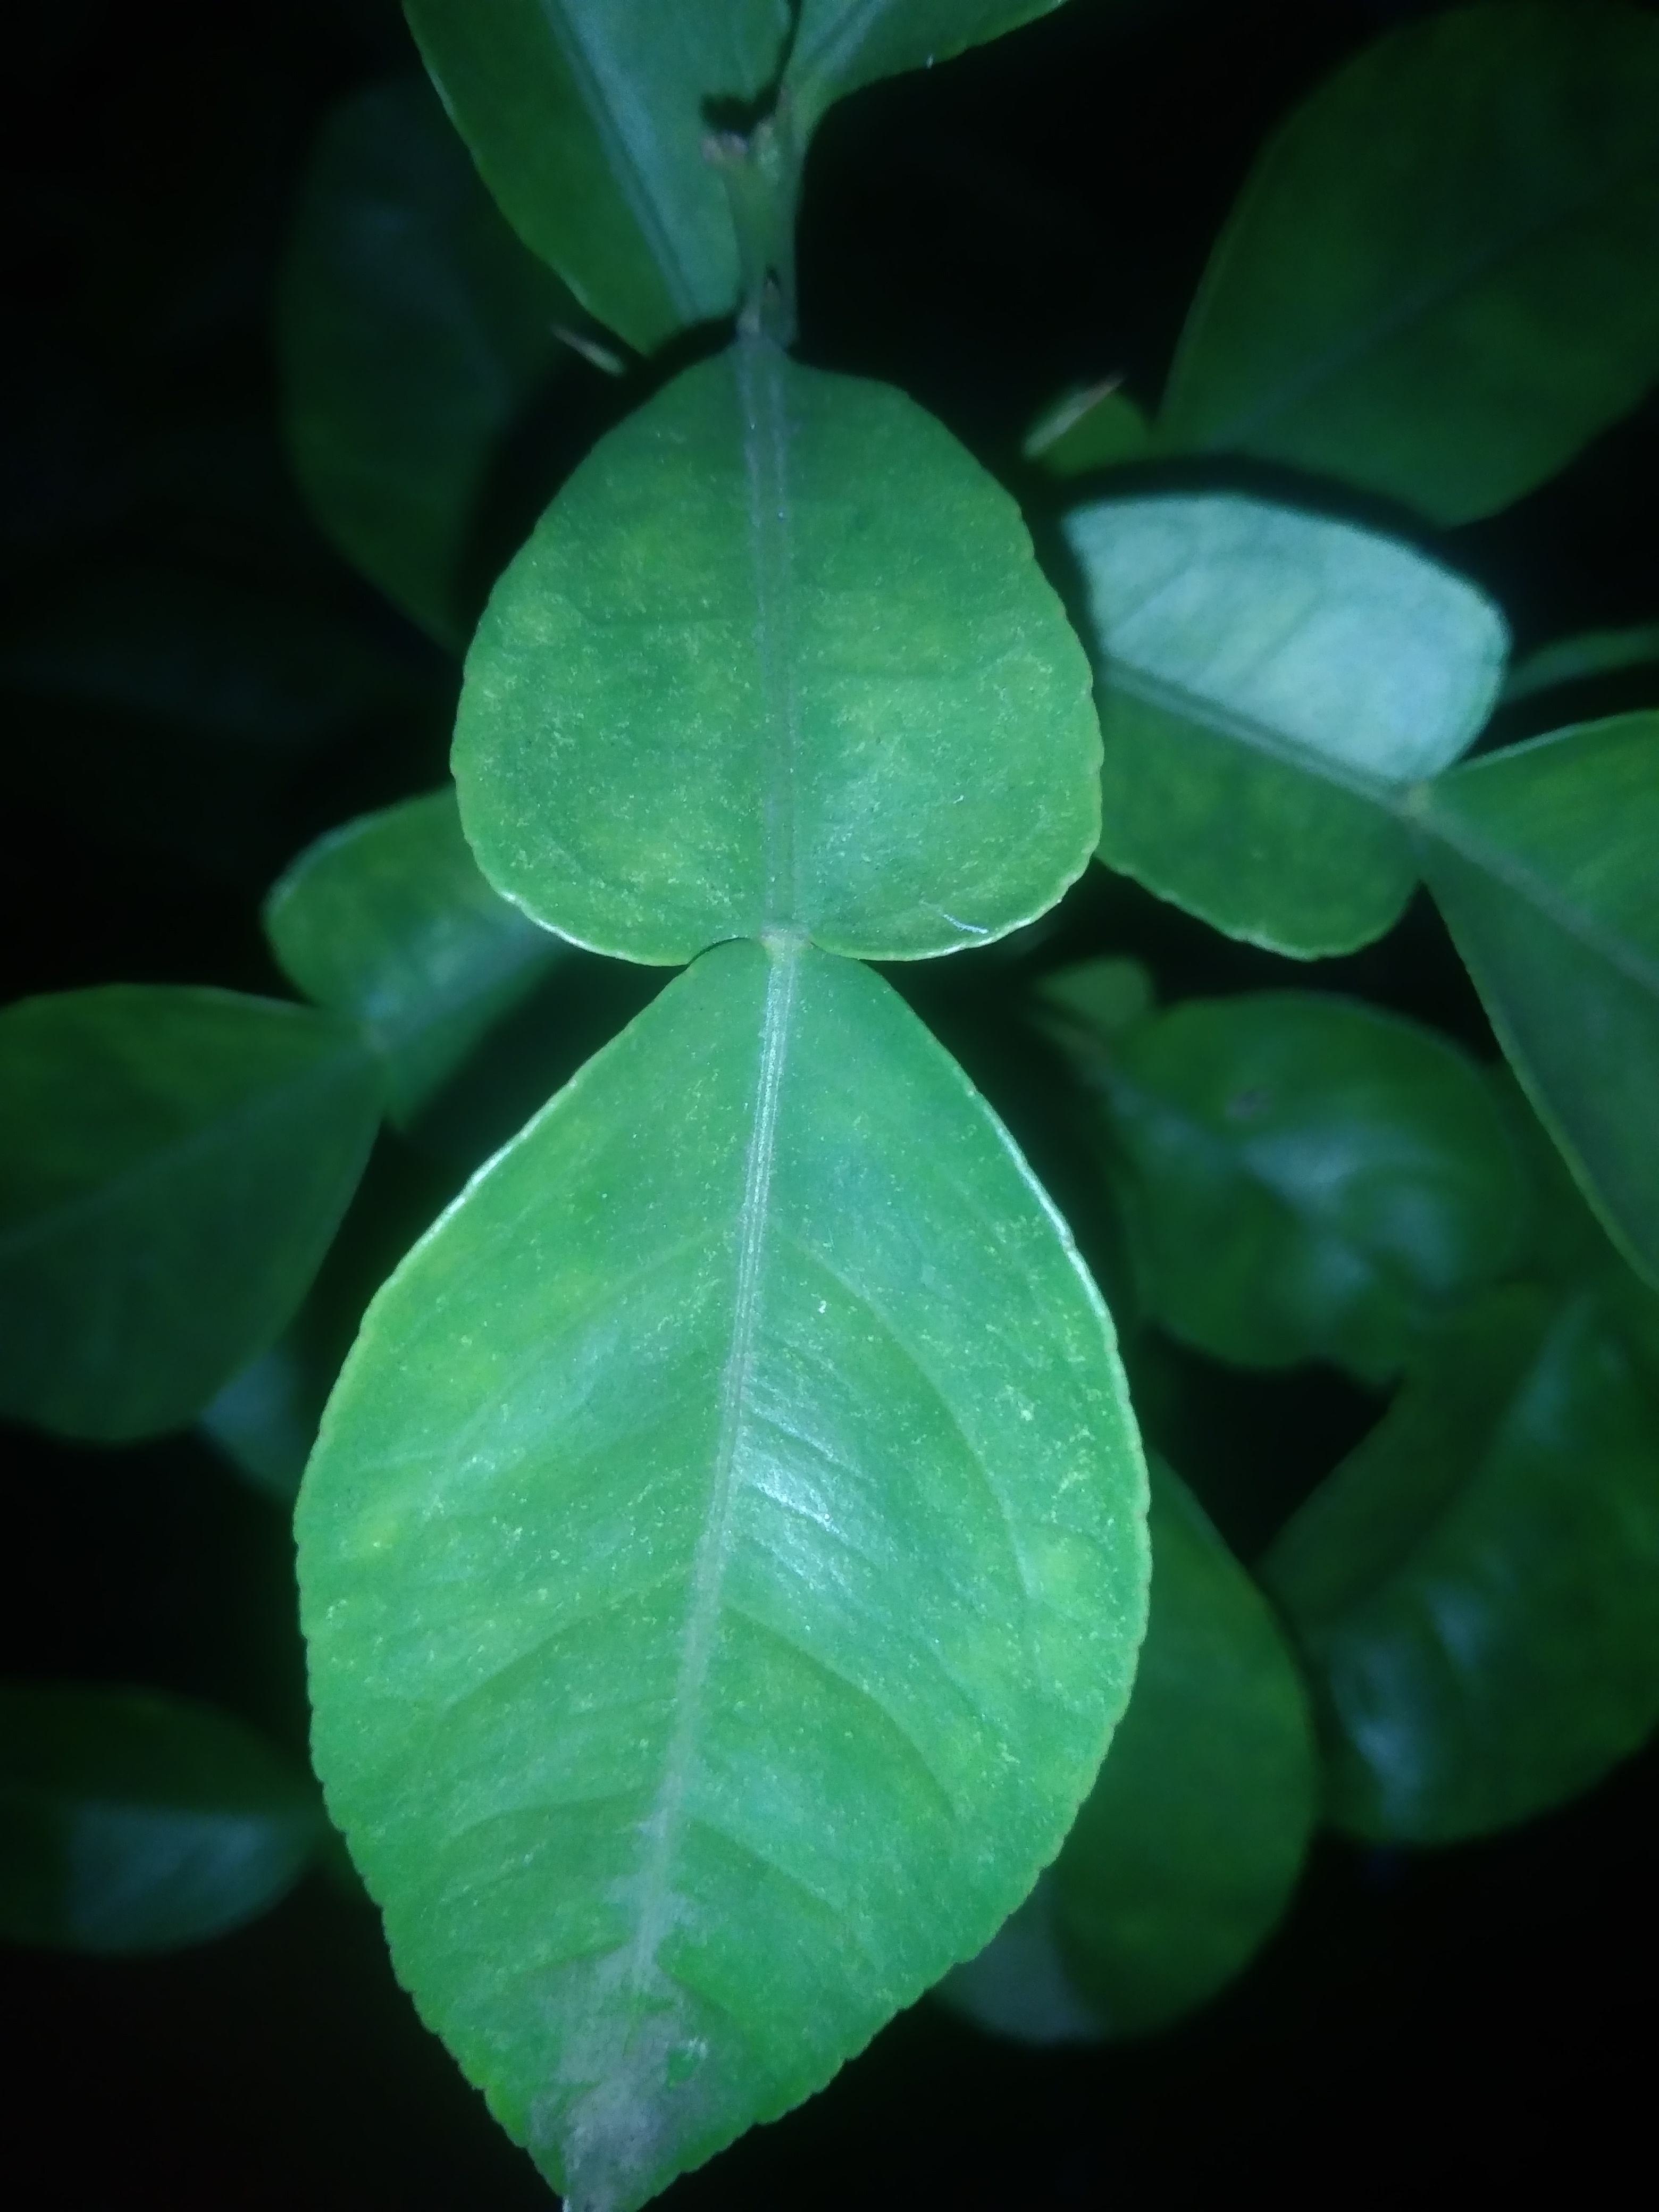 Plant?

lemon
